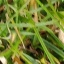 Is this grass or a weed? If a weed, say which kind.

grass
